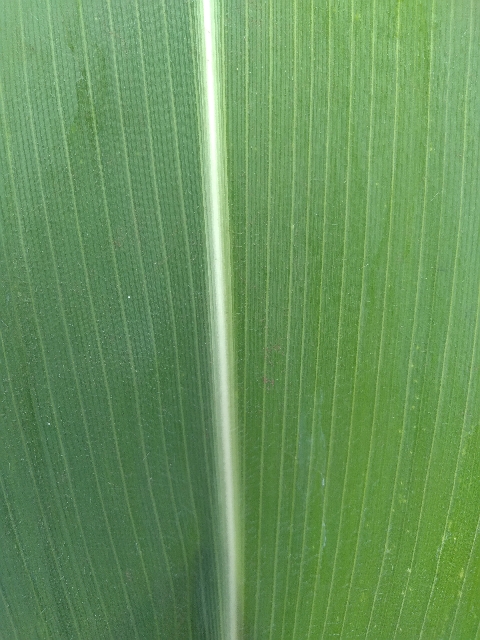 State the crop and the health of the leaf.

maize, healthy
